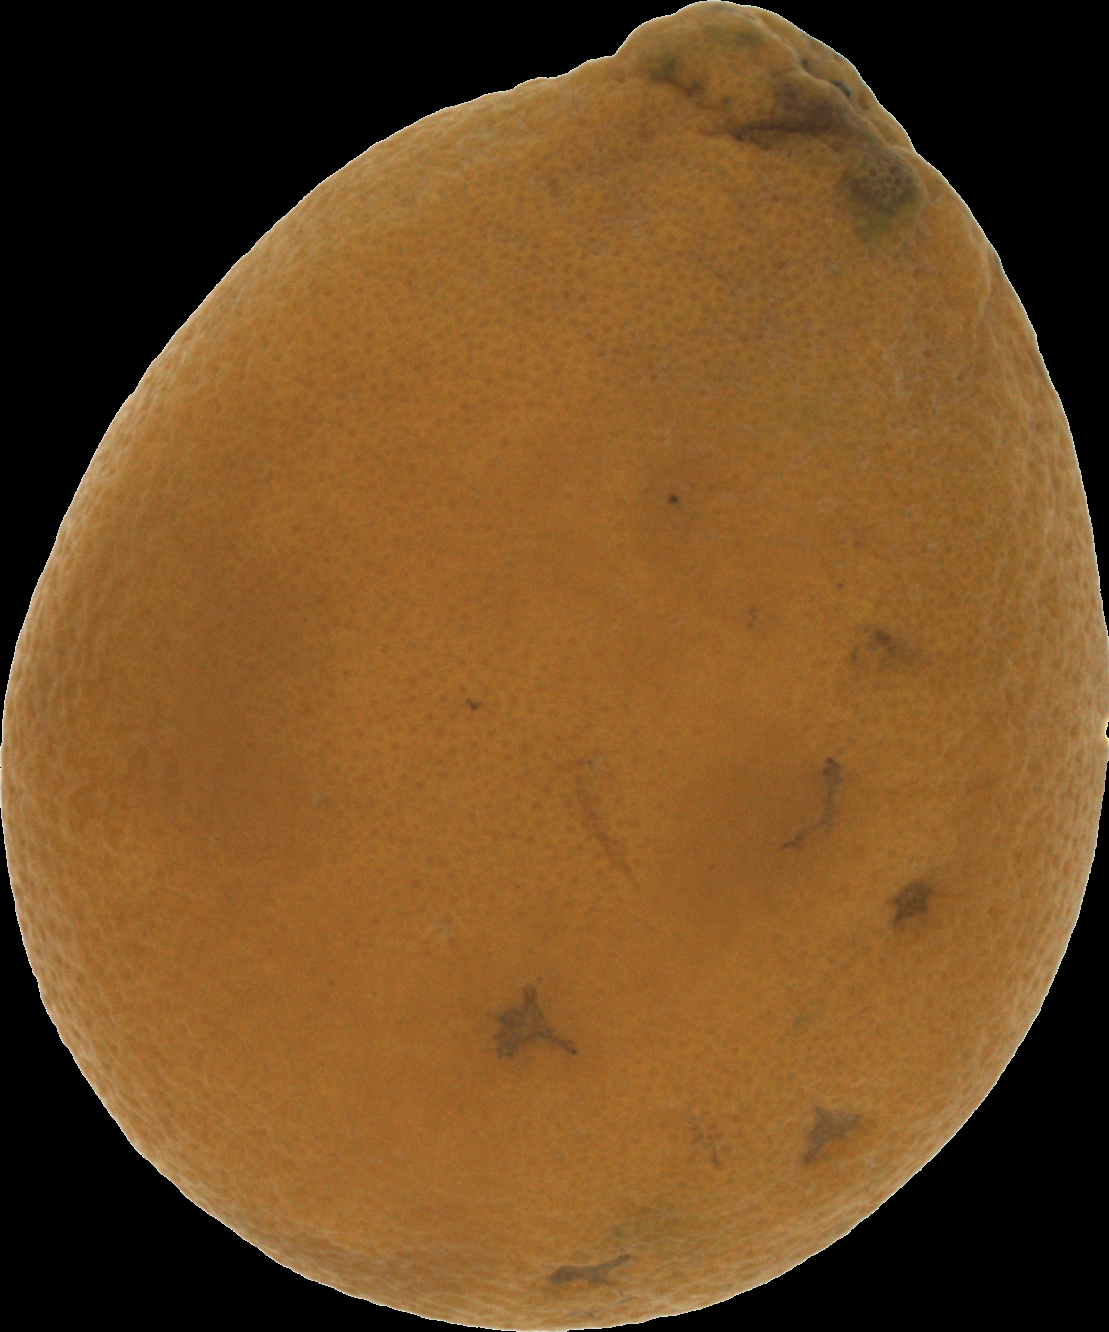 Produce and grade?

orange, bad
